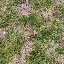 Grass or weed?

grass
